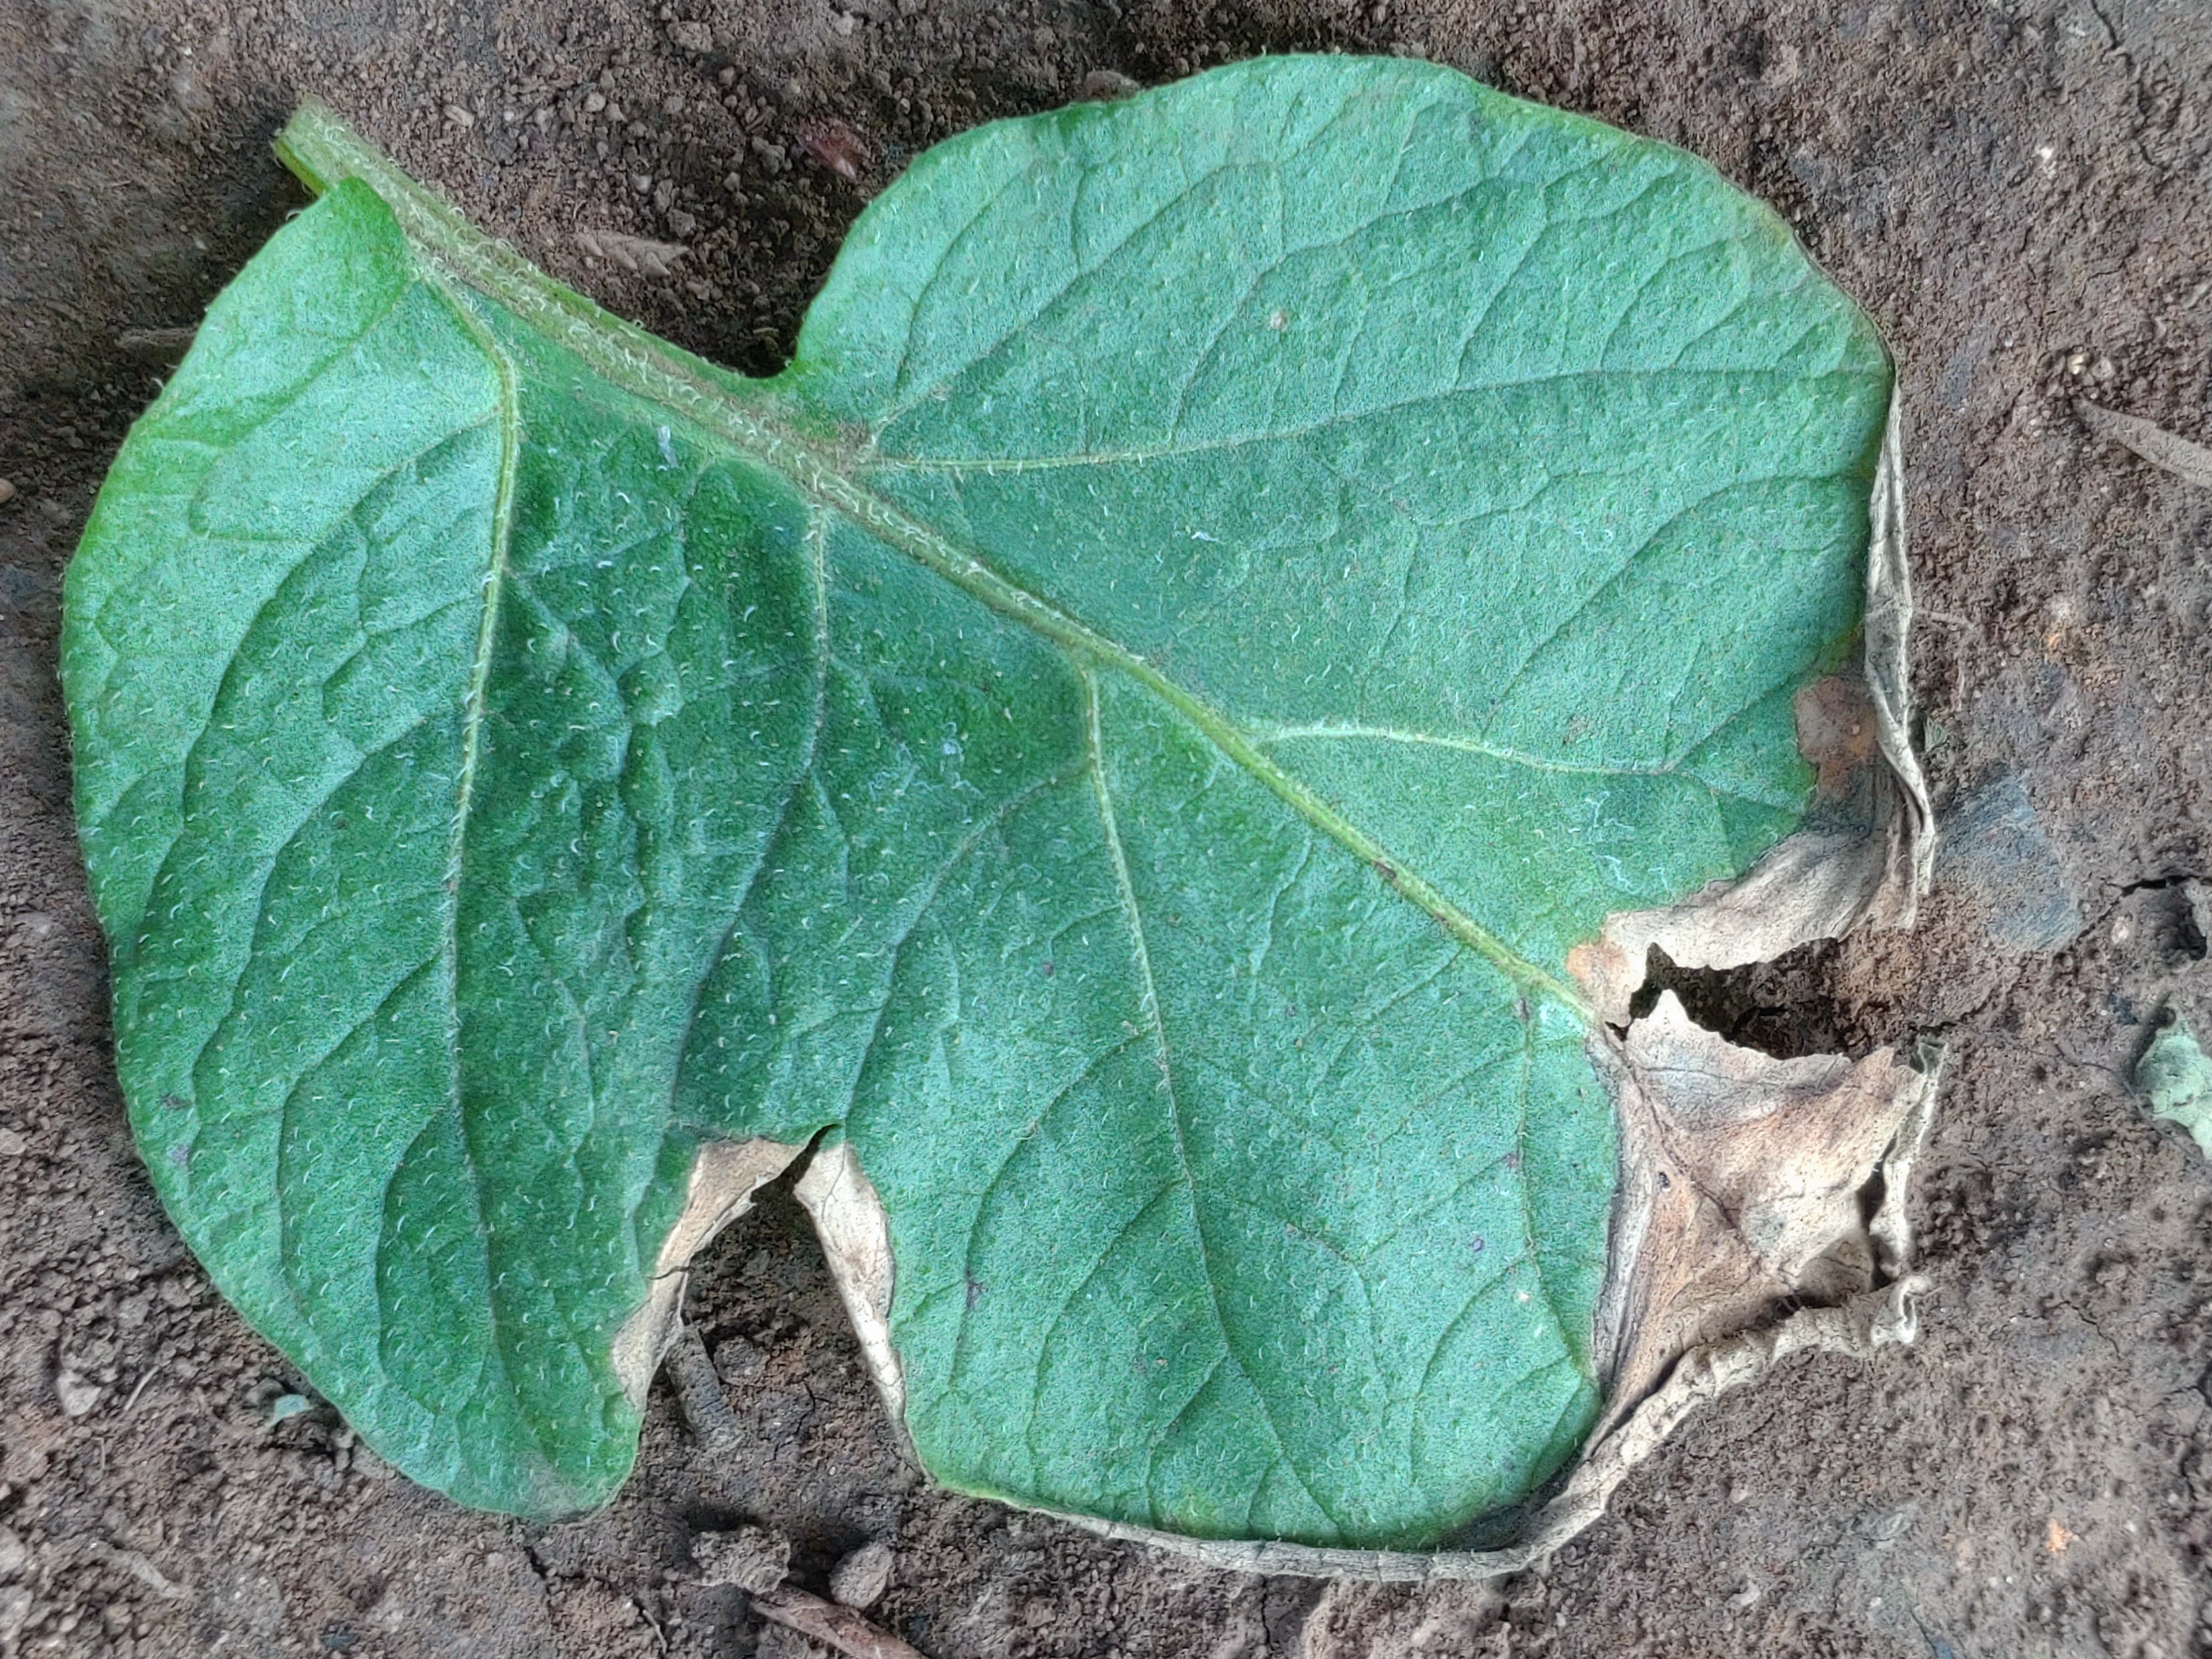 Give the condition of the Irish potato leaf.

early blight
